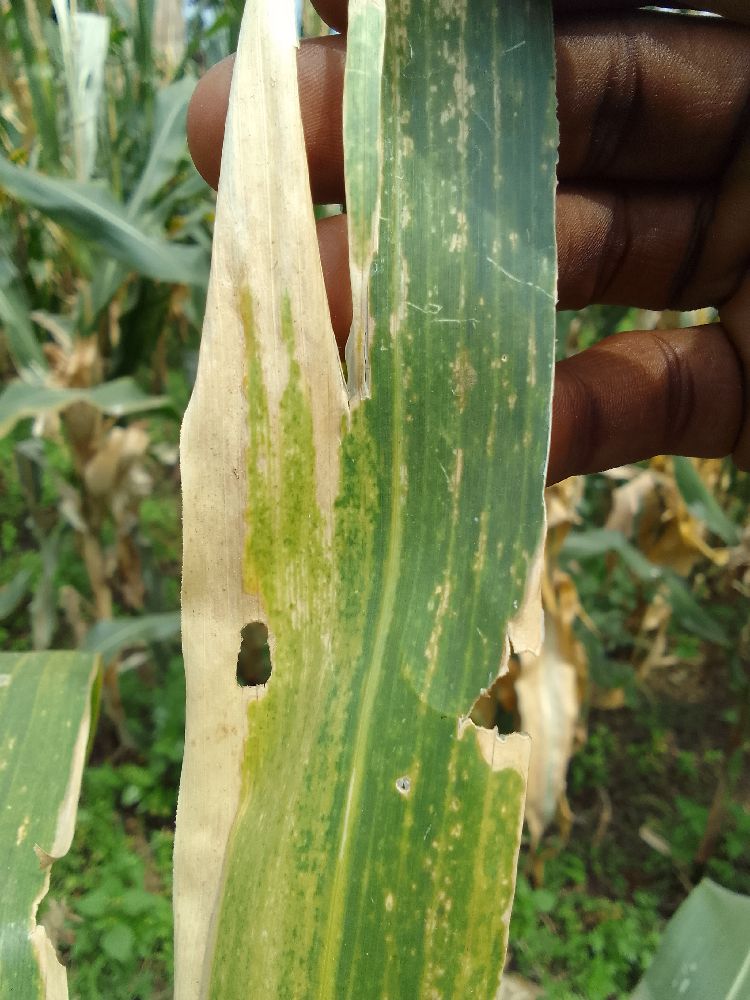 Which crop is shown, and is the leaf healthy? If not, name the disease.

maize, maize lethal necrosis
